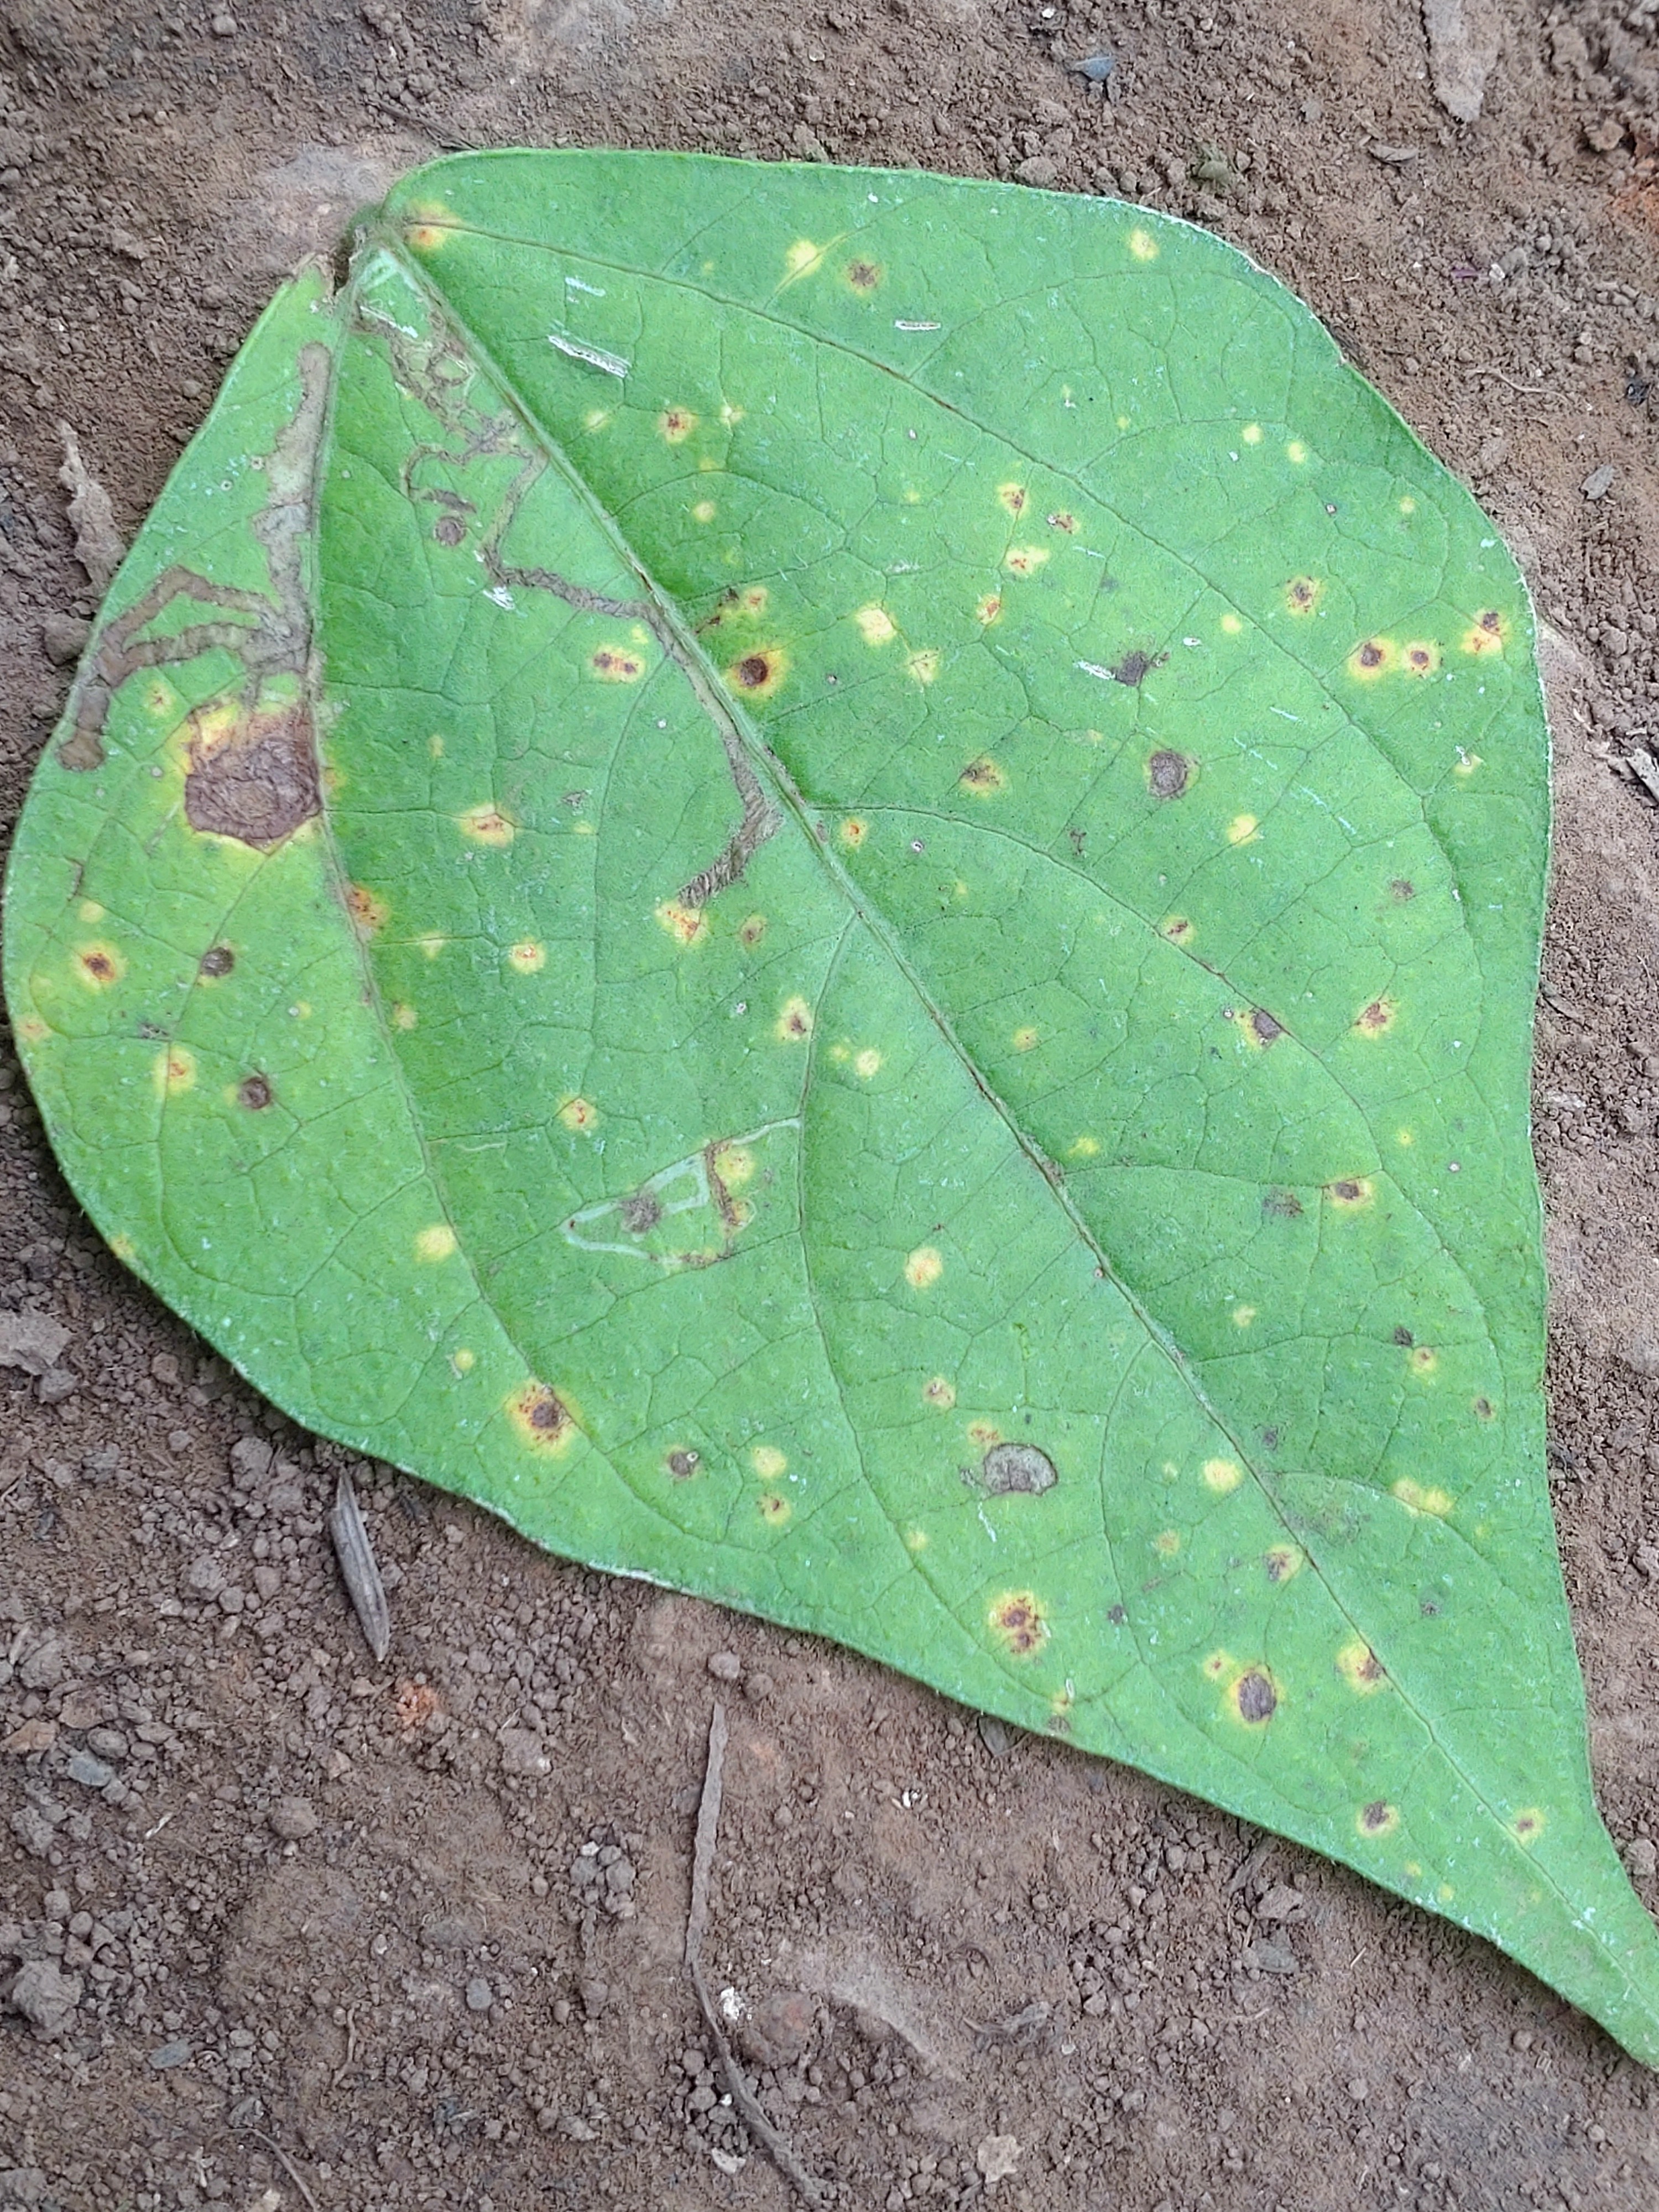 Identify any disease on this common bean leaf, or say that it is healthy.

rust
